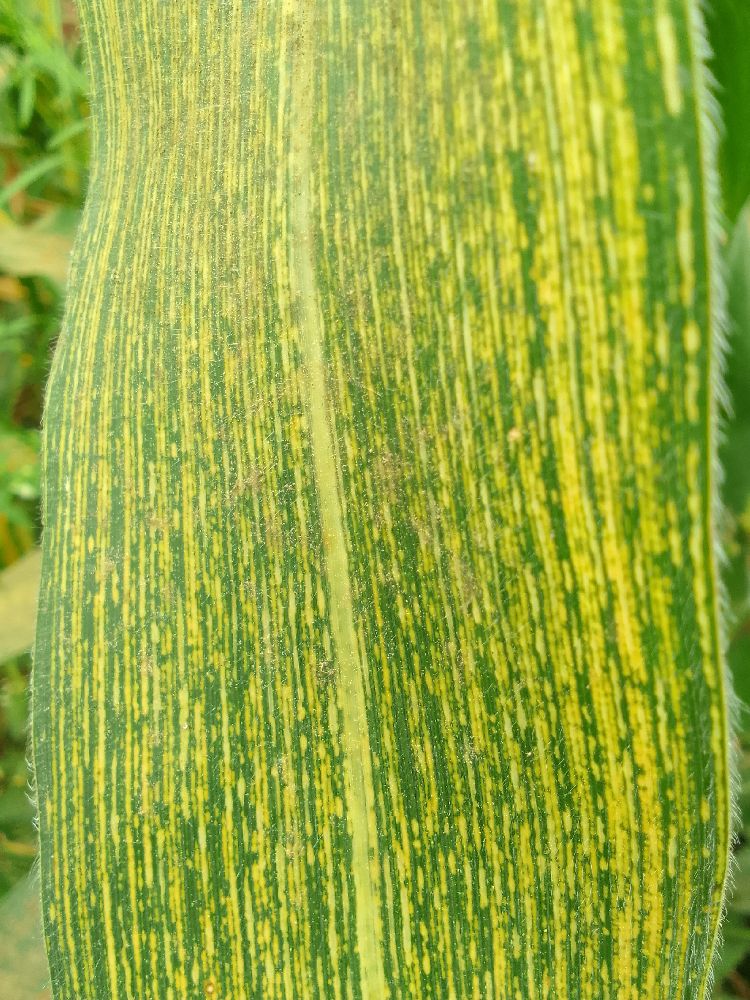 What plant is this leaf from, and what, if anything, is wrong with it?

maize, maize streak virus
